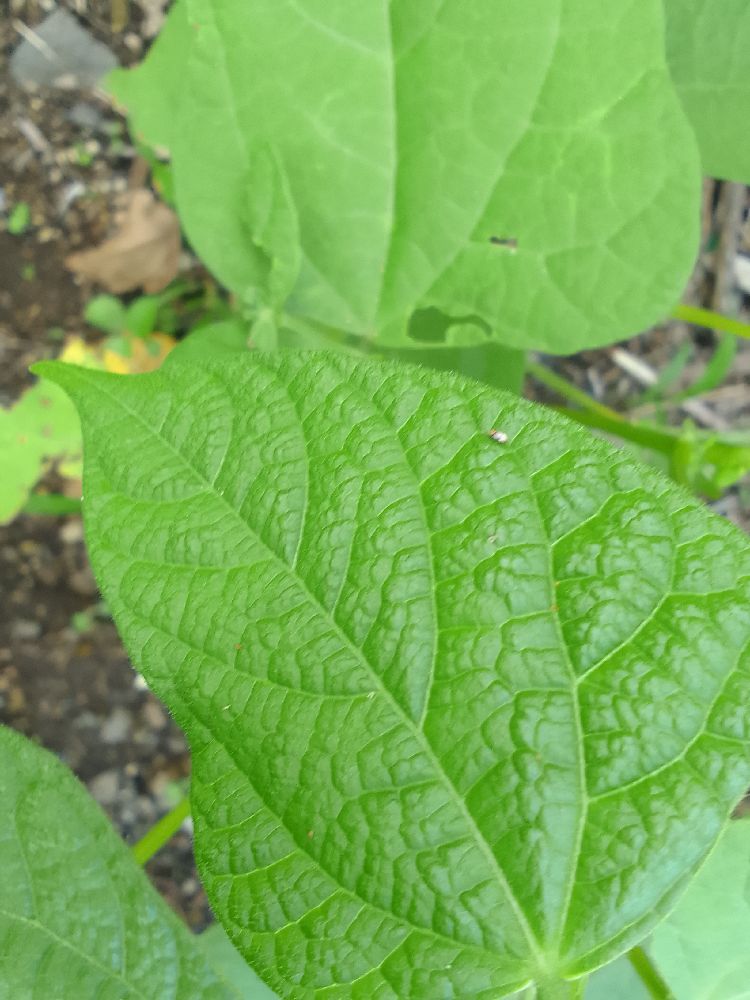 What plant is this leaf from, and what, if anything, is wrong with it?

common bean, healthy
